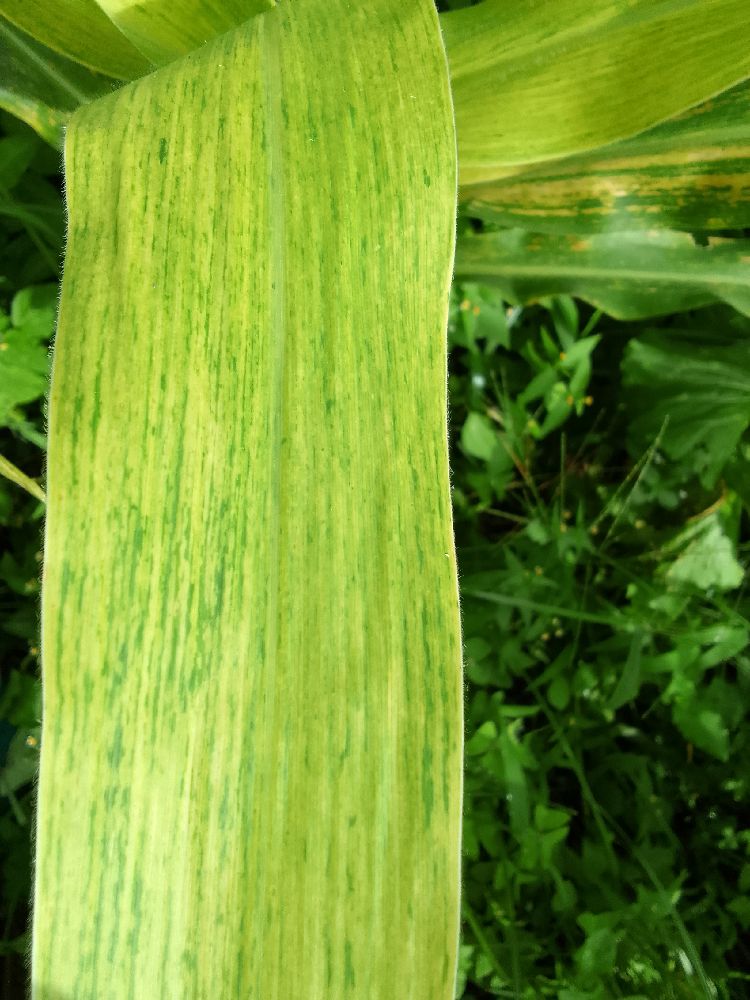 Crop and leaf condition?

maize, maize lethal necrosis
